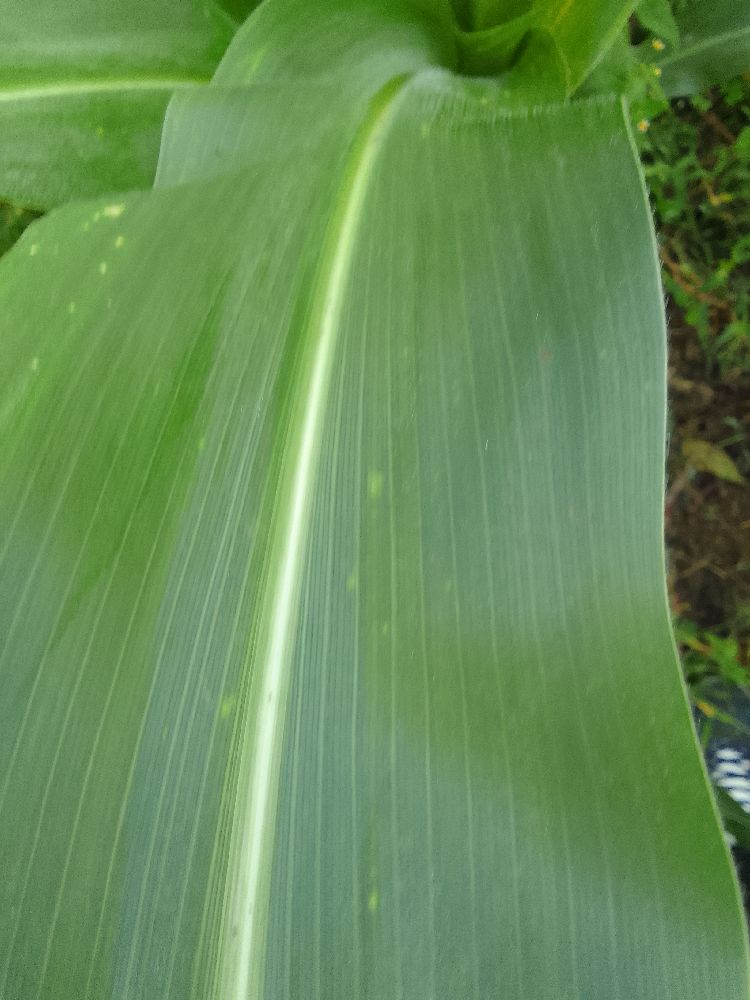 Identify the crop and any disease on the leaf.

maize, healthy
